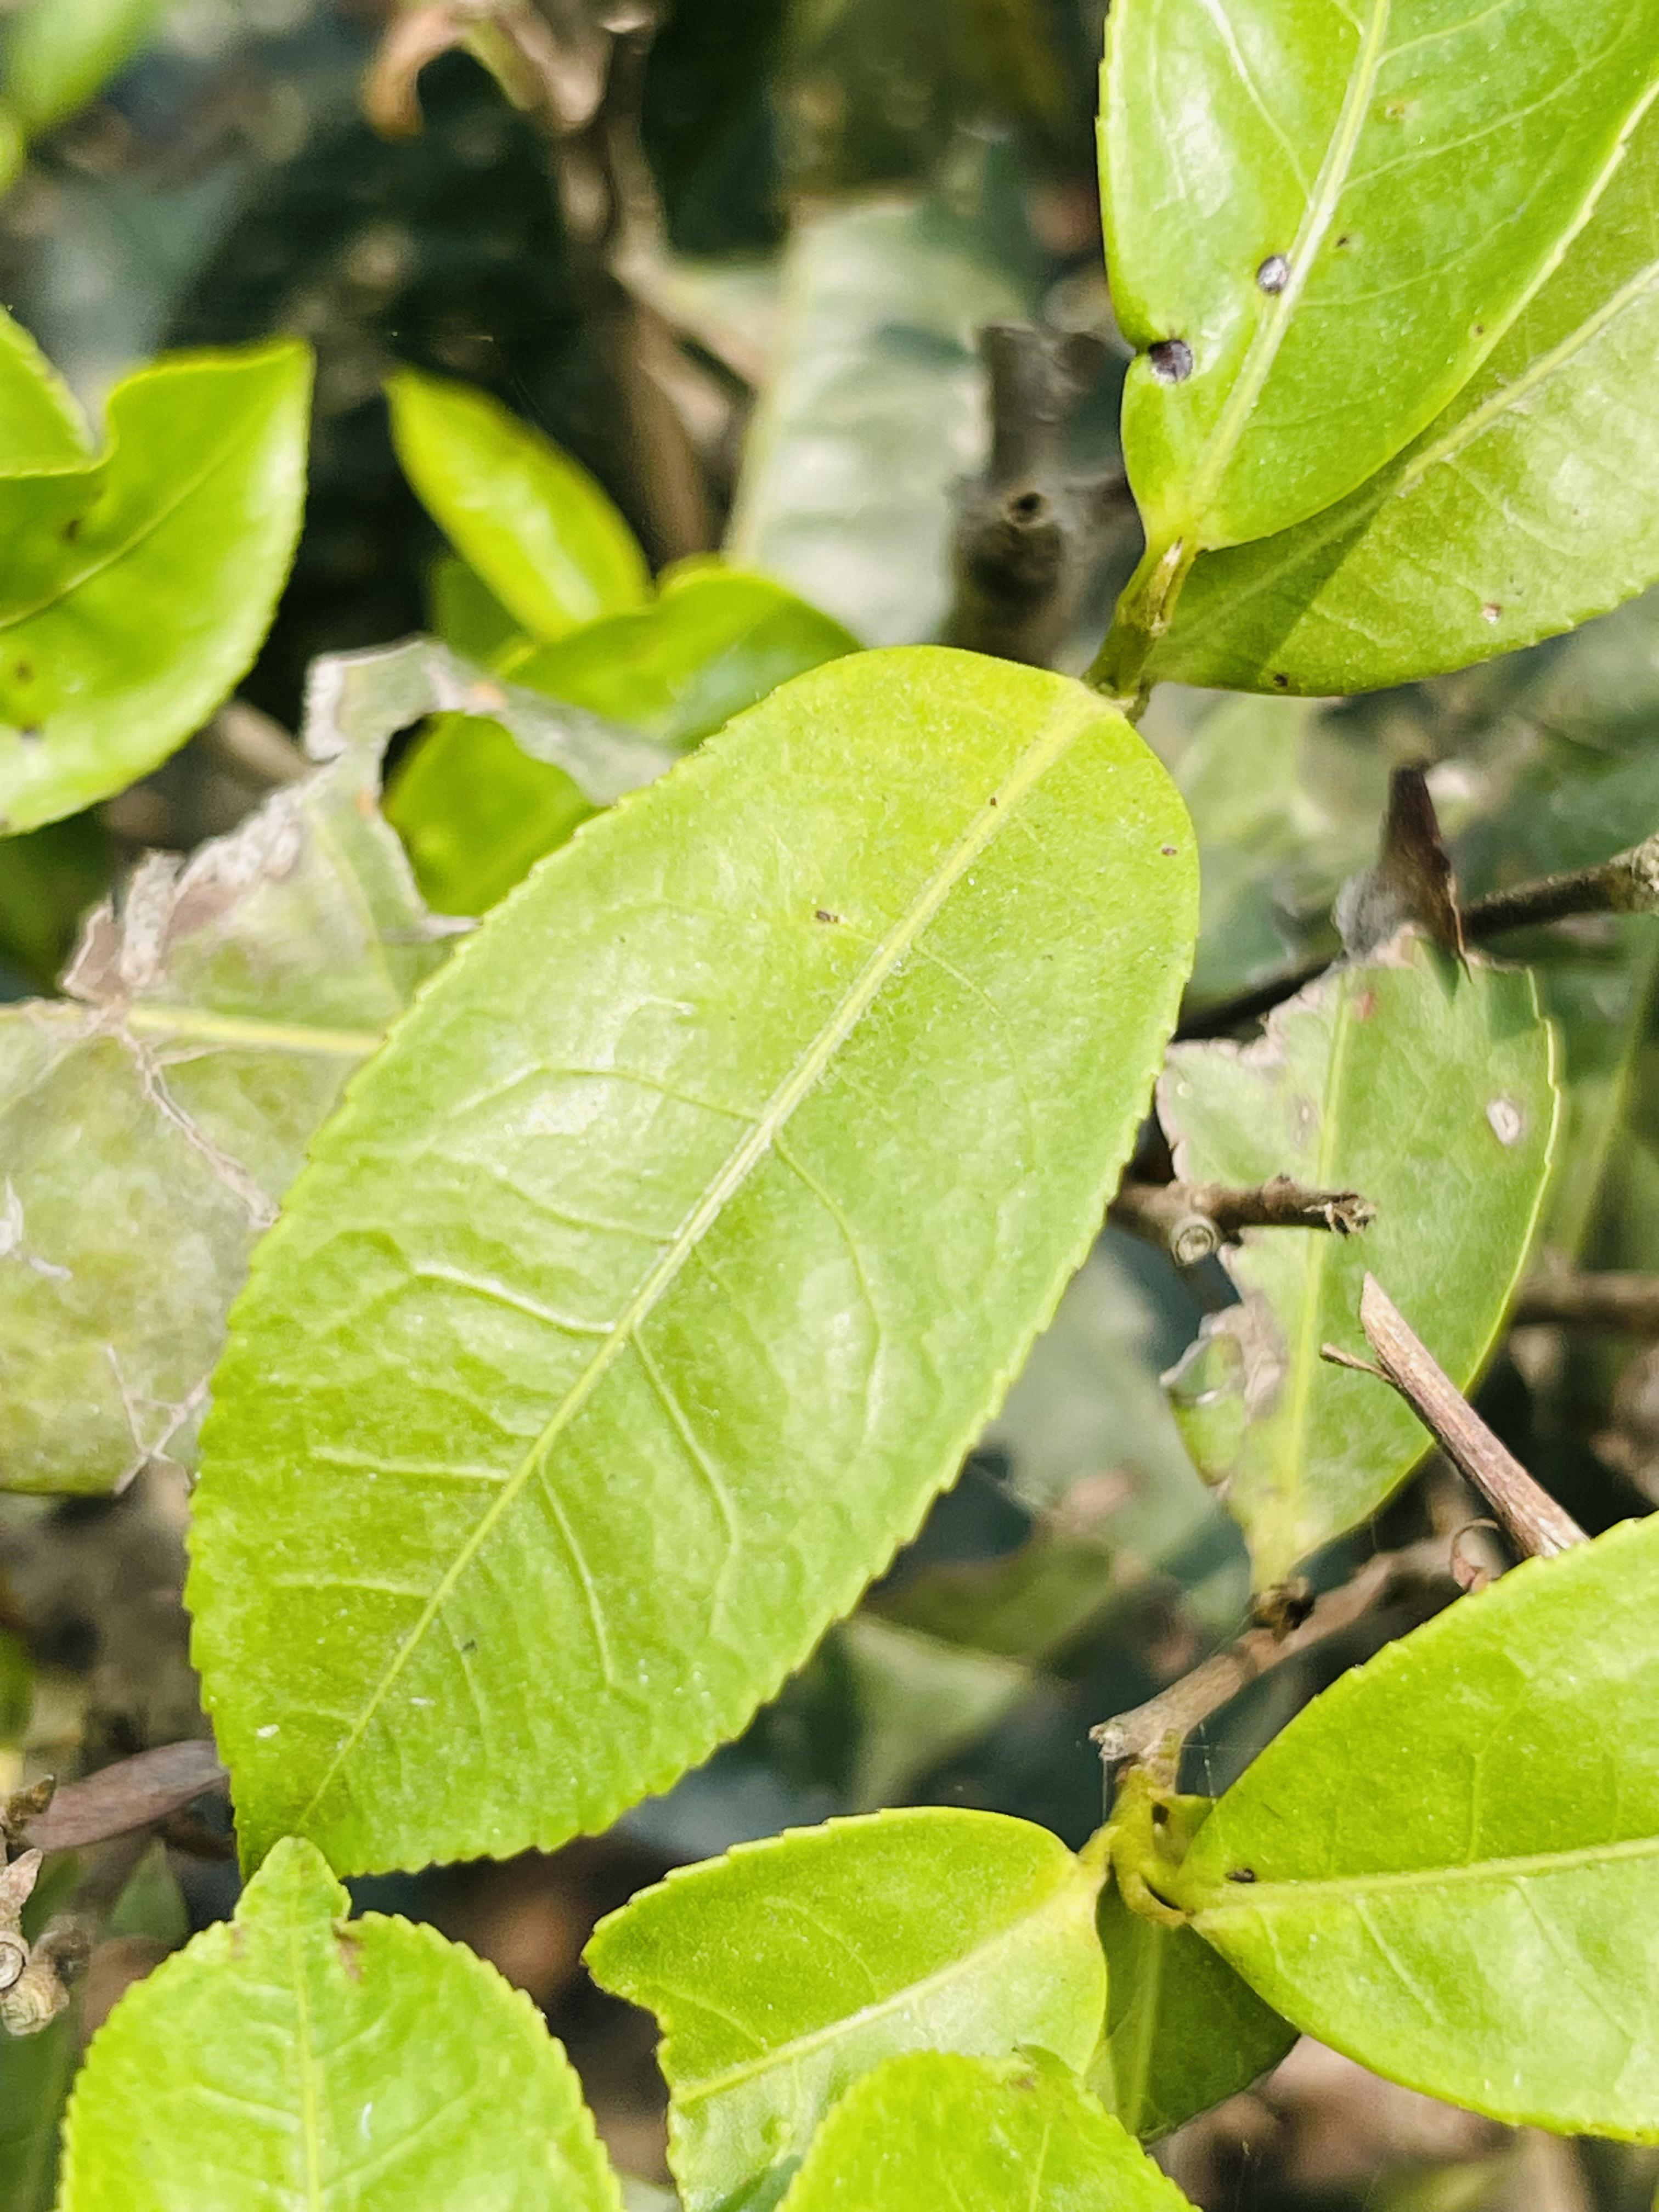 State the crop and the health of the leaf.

tea, healthy leaf
